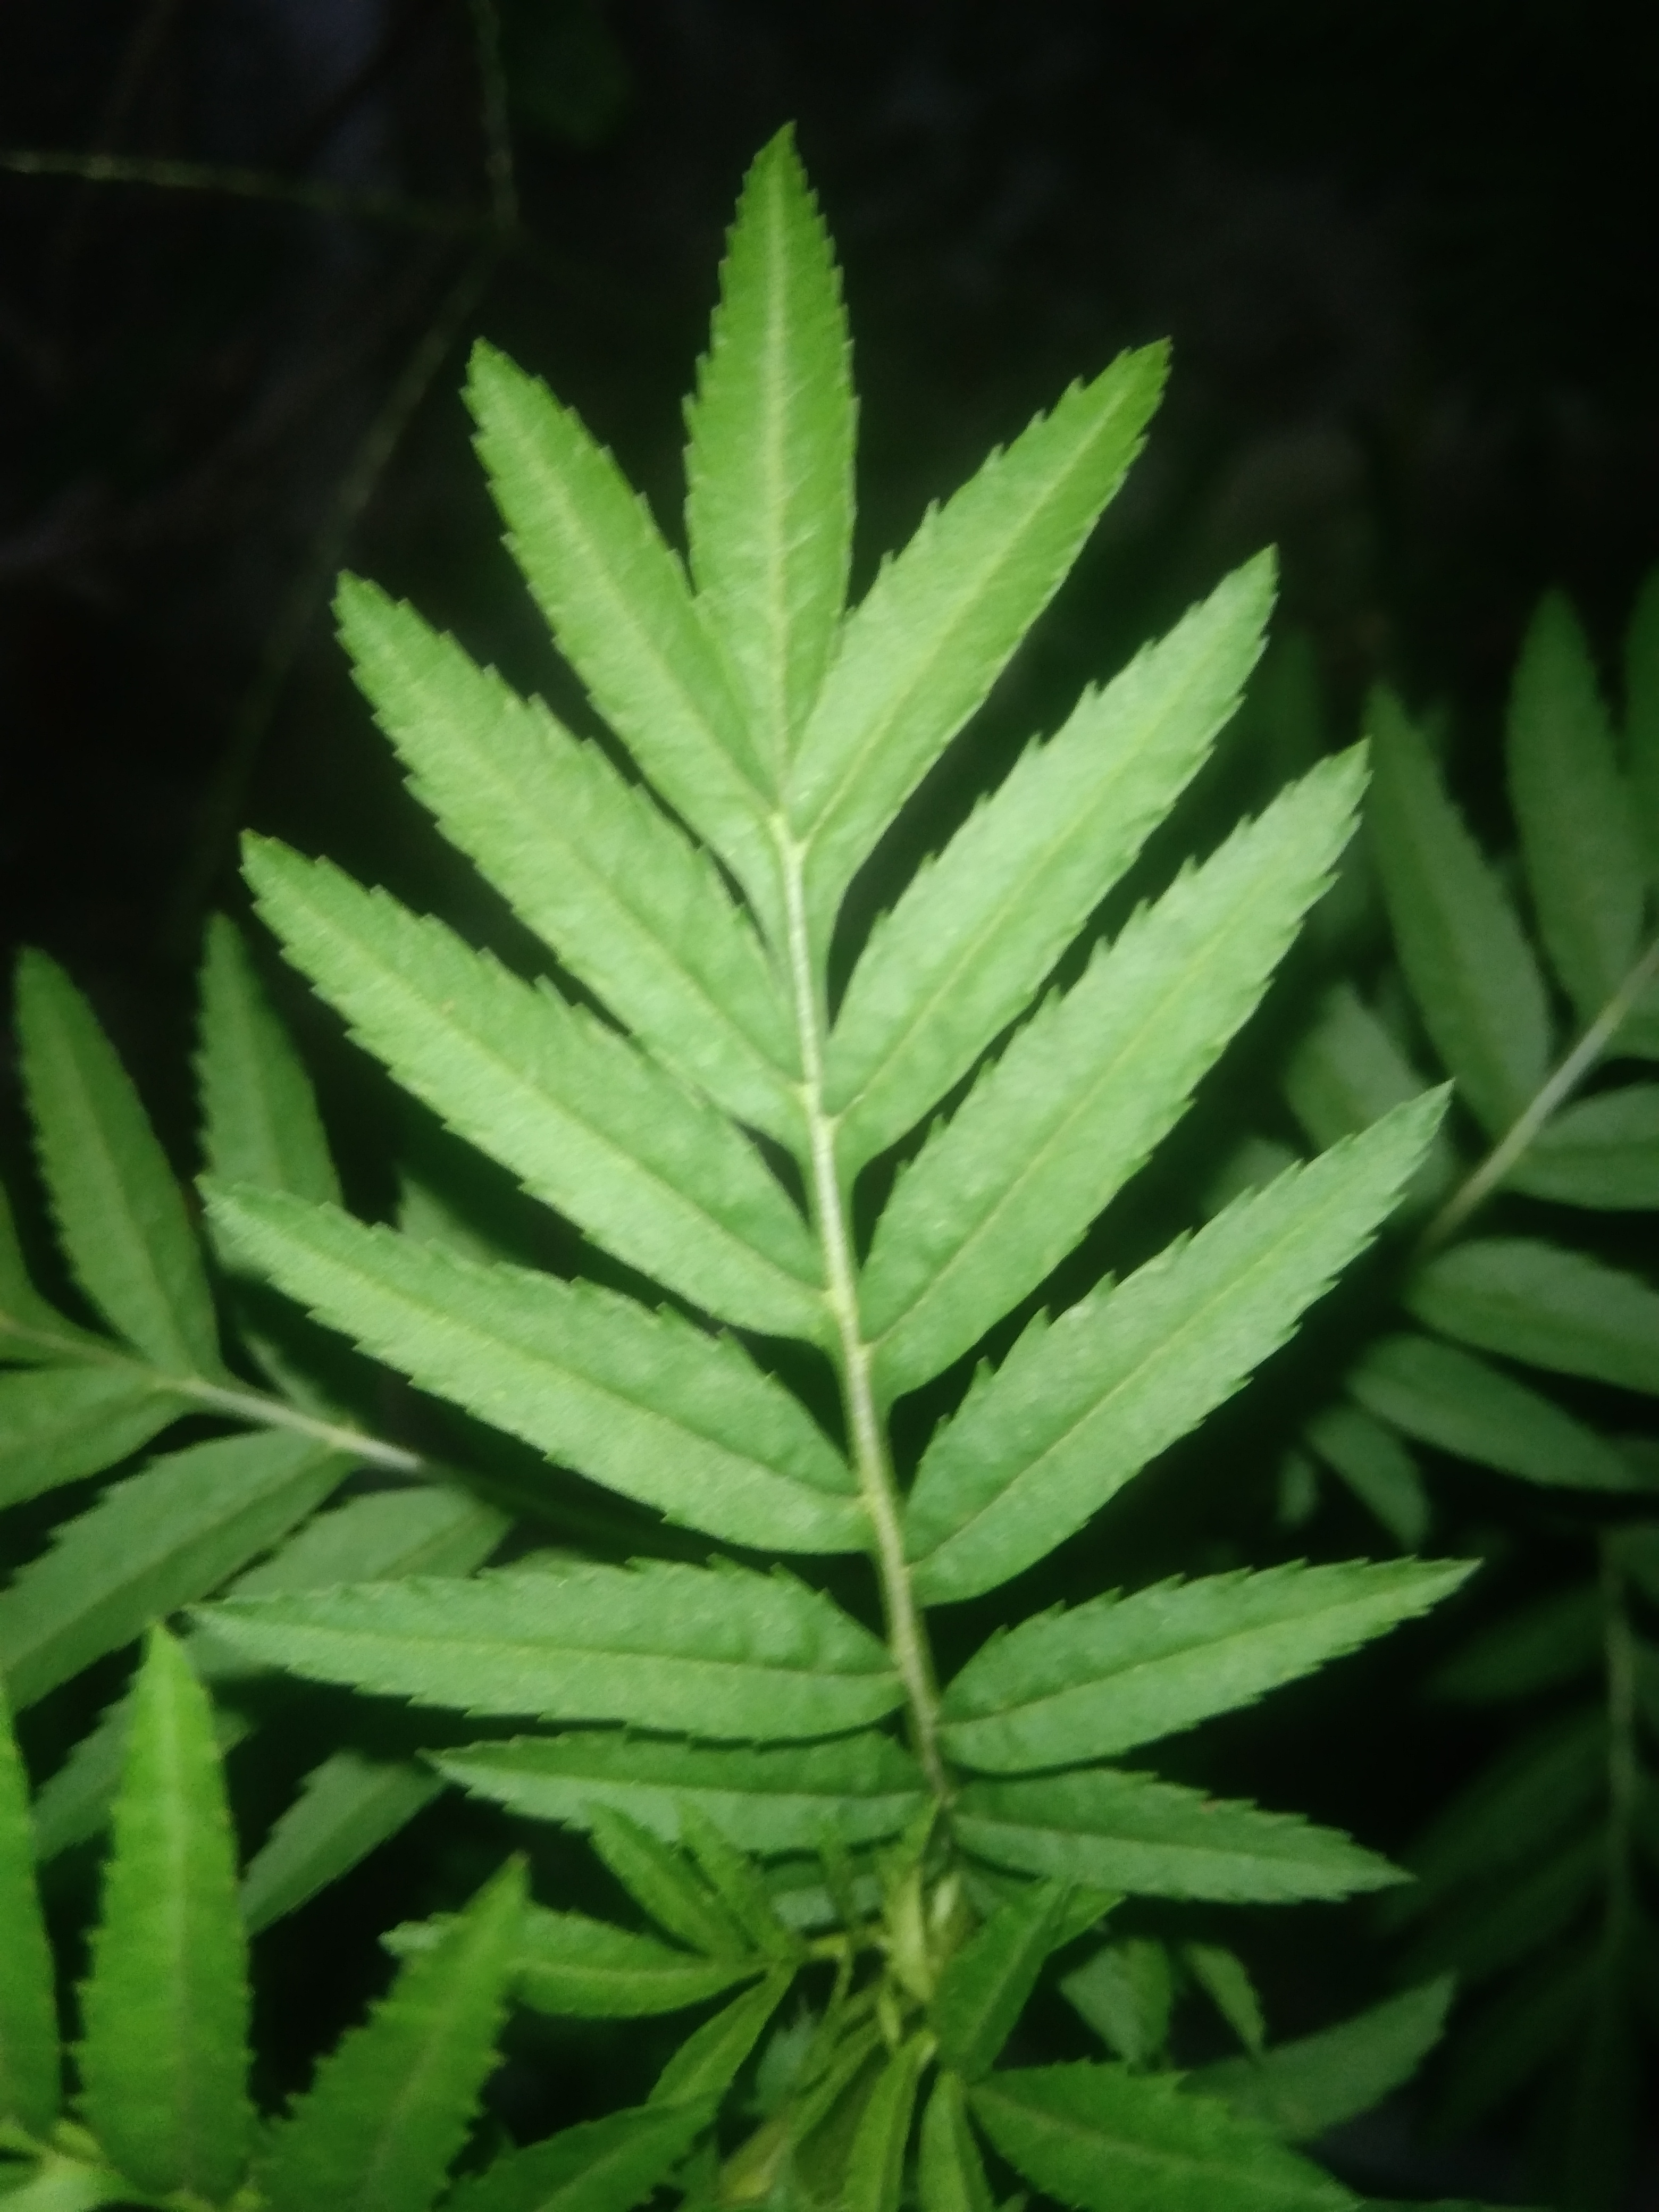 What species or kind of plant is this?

marigold
